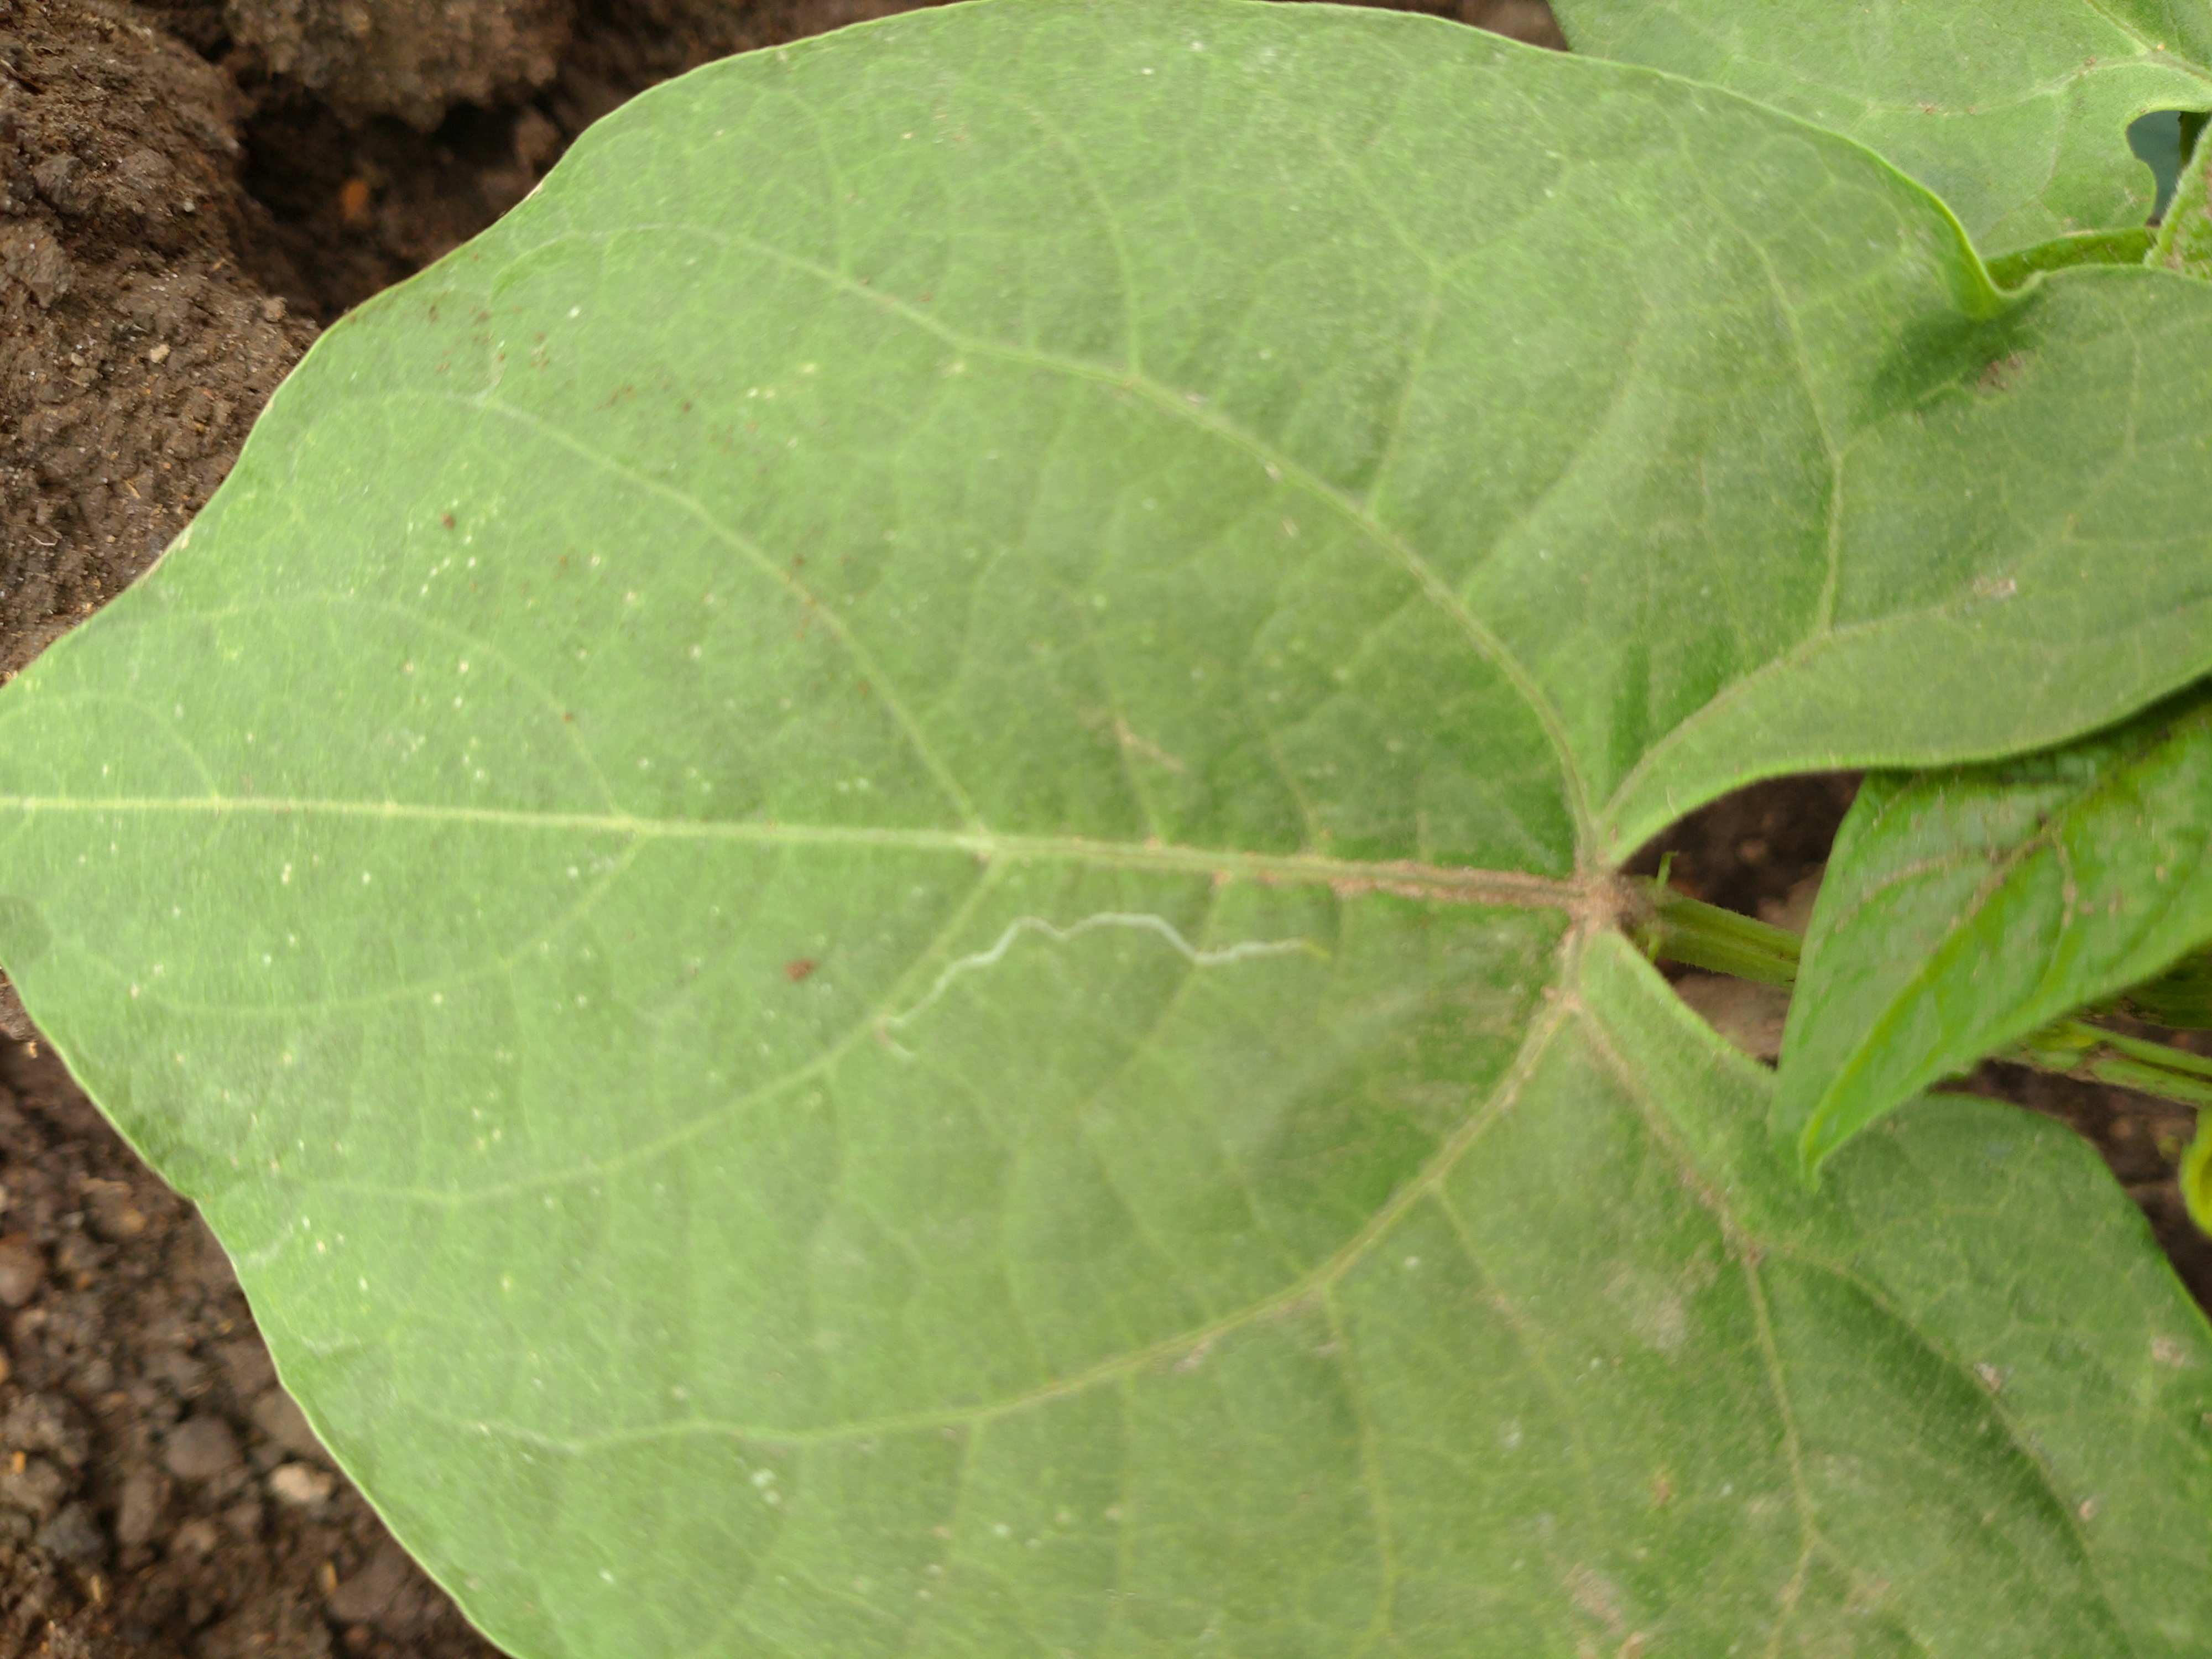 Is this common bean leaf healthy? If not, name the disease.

healthy
